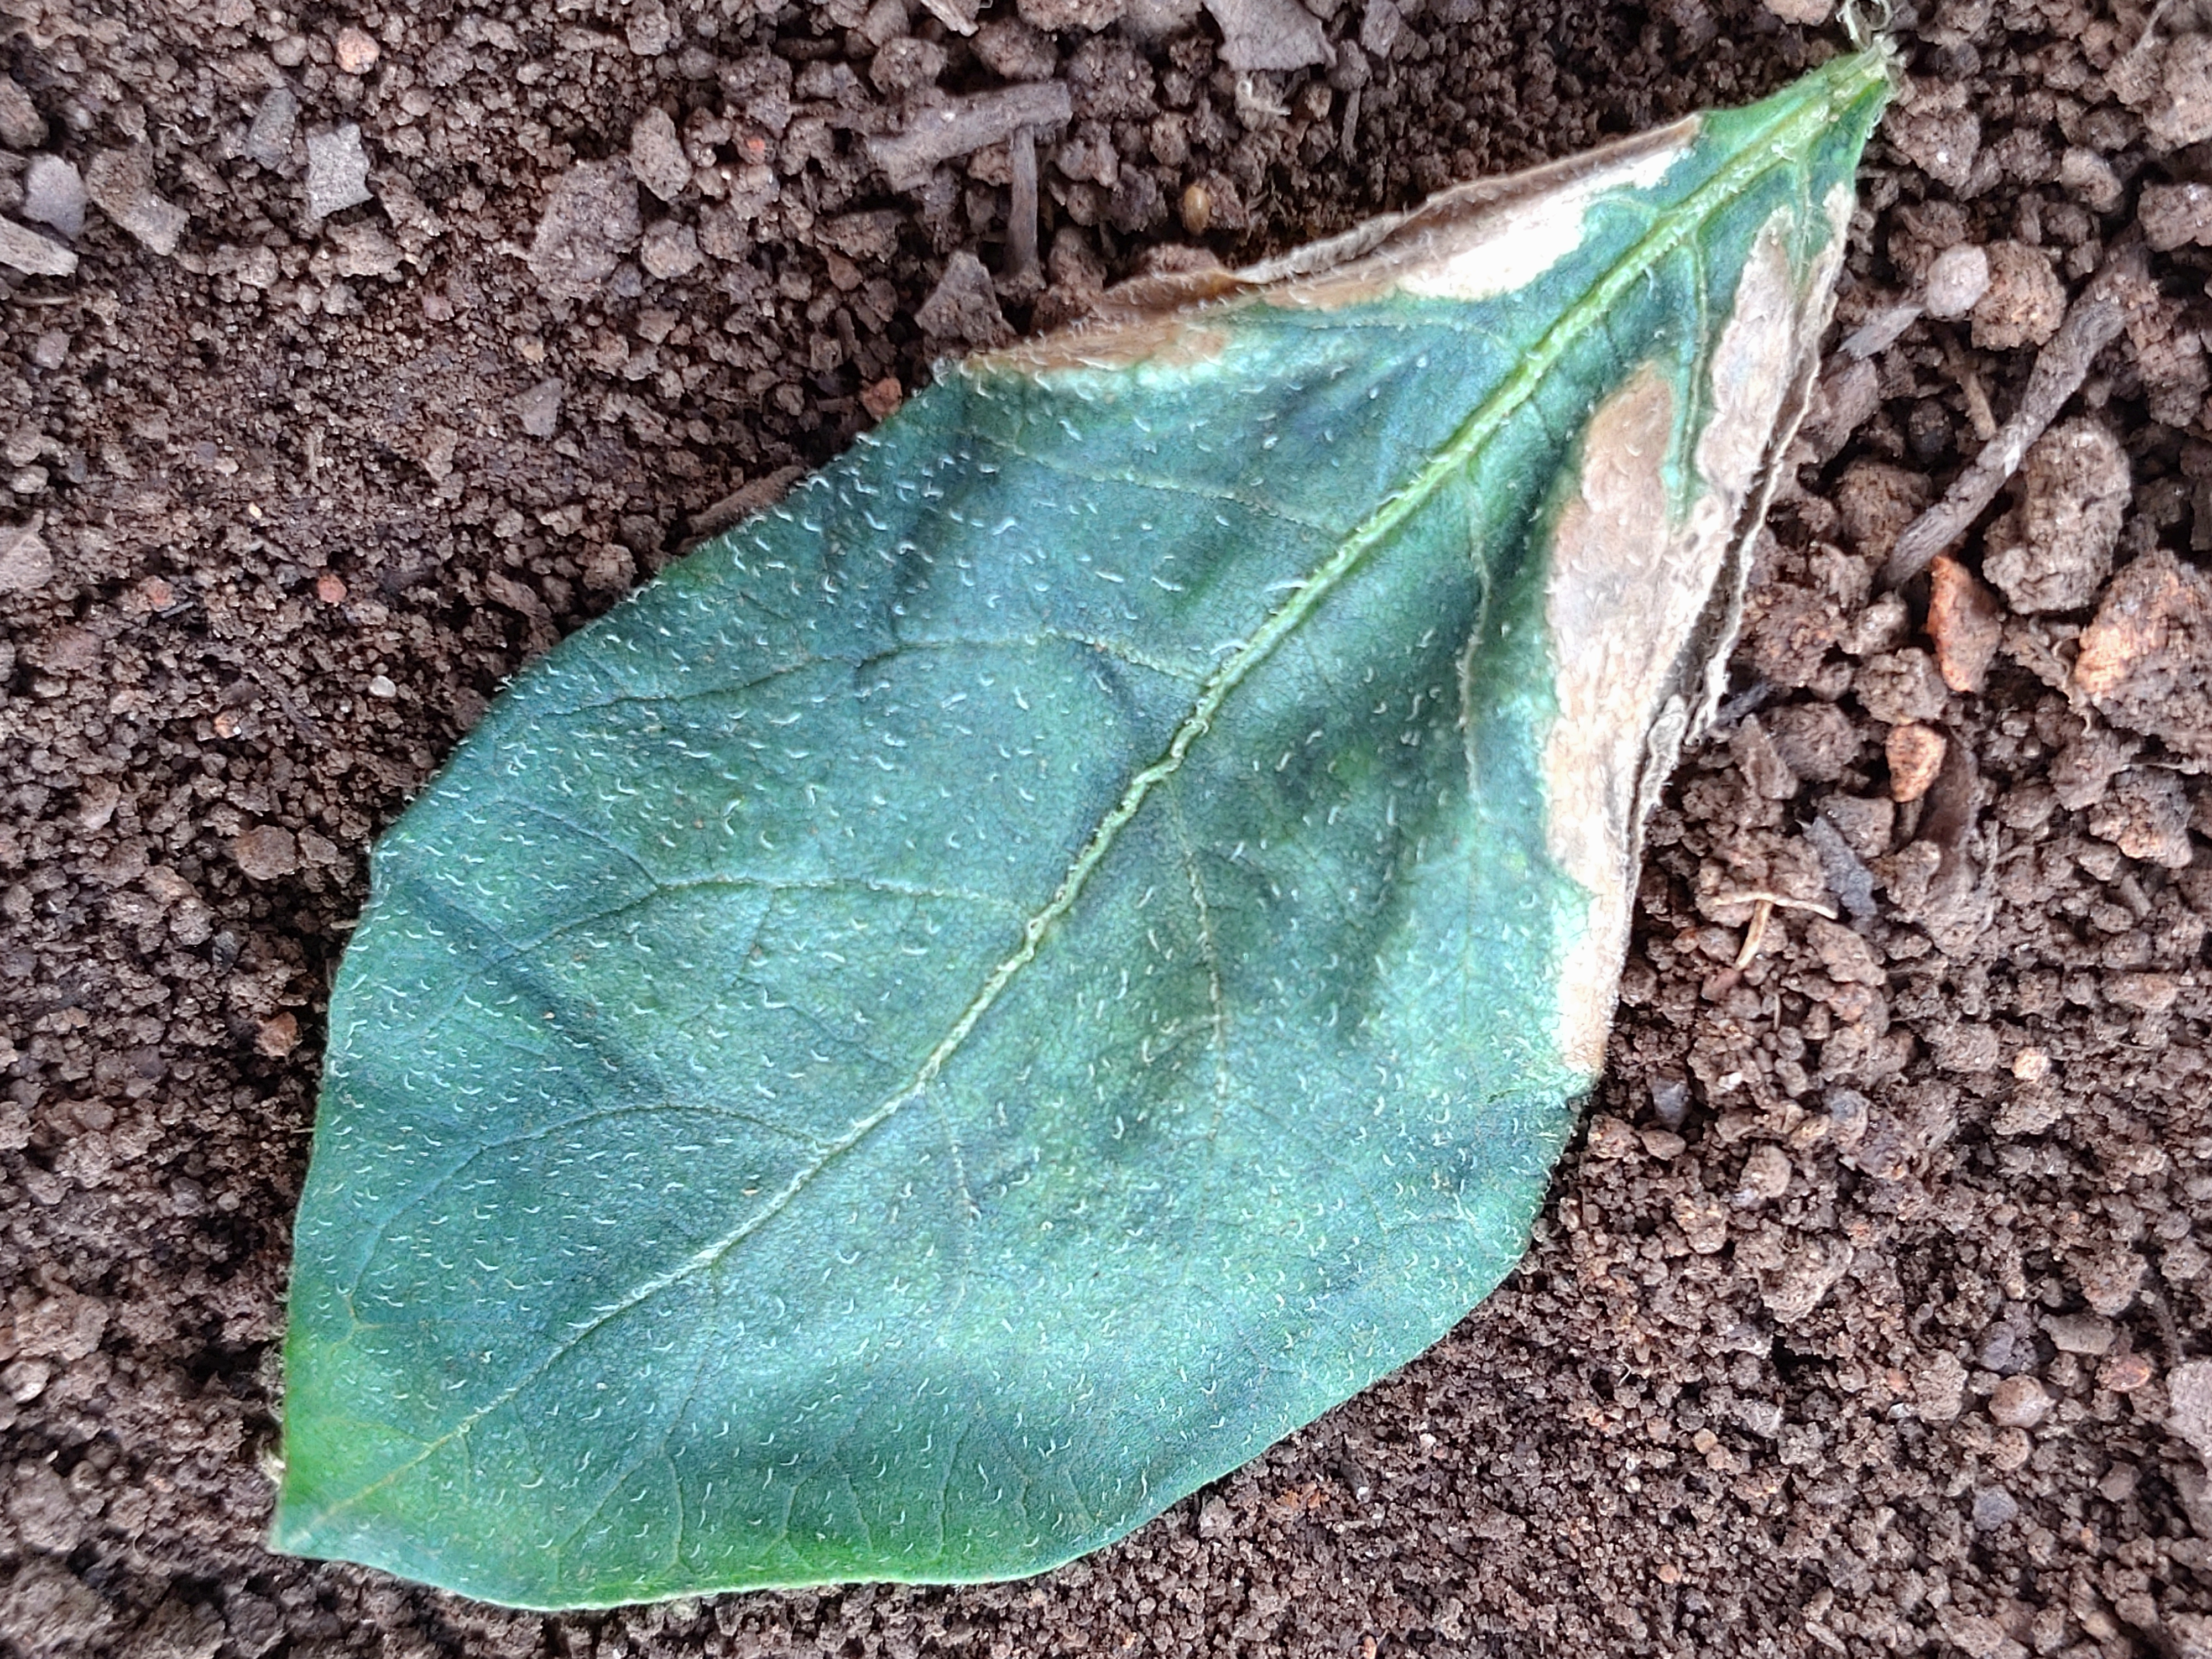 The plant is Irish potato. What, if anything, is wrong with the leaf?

early blight
